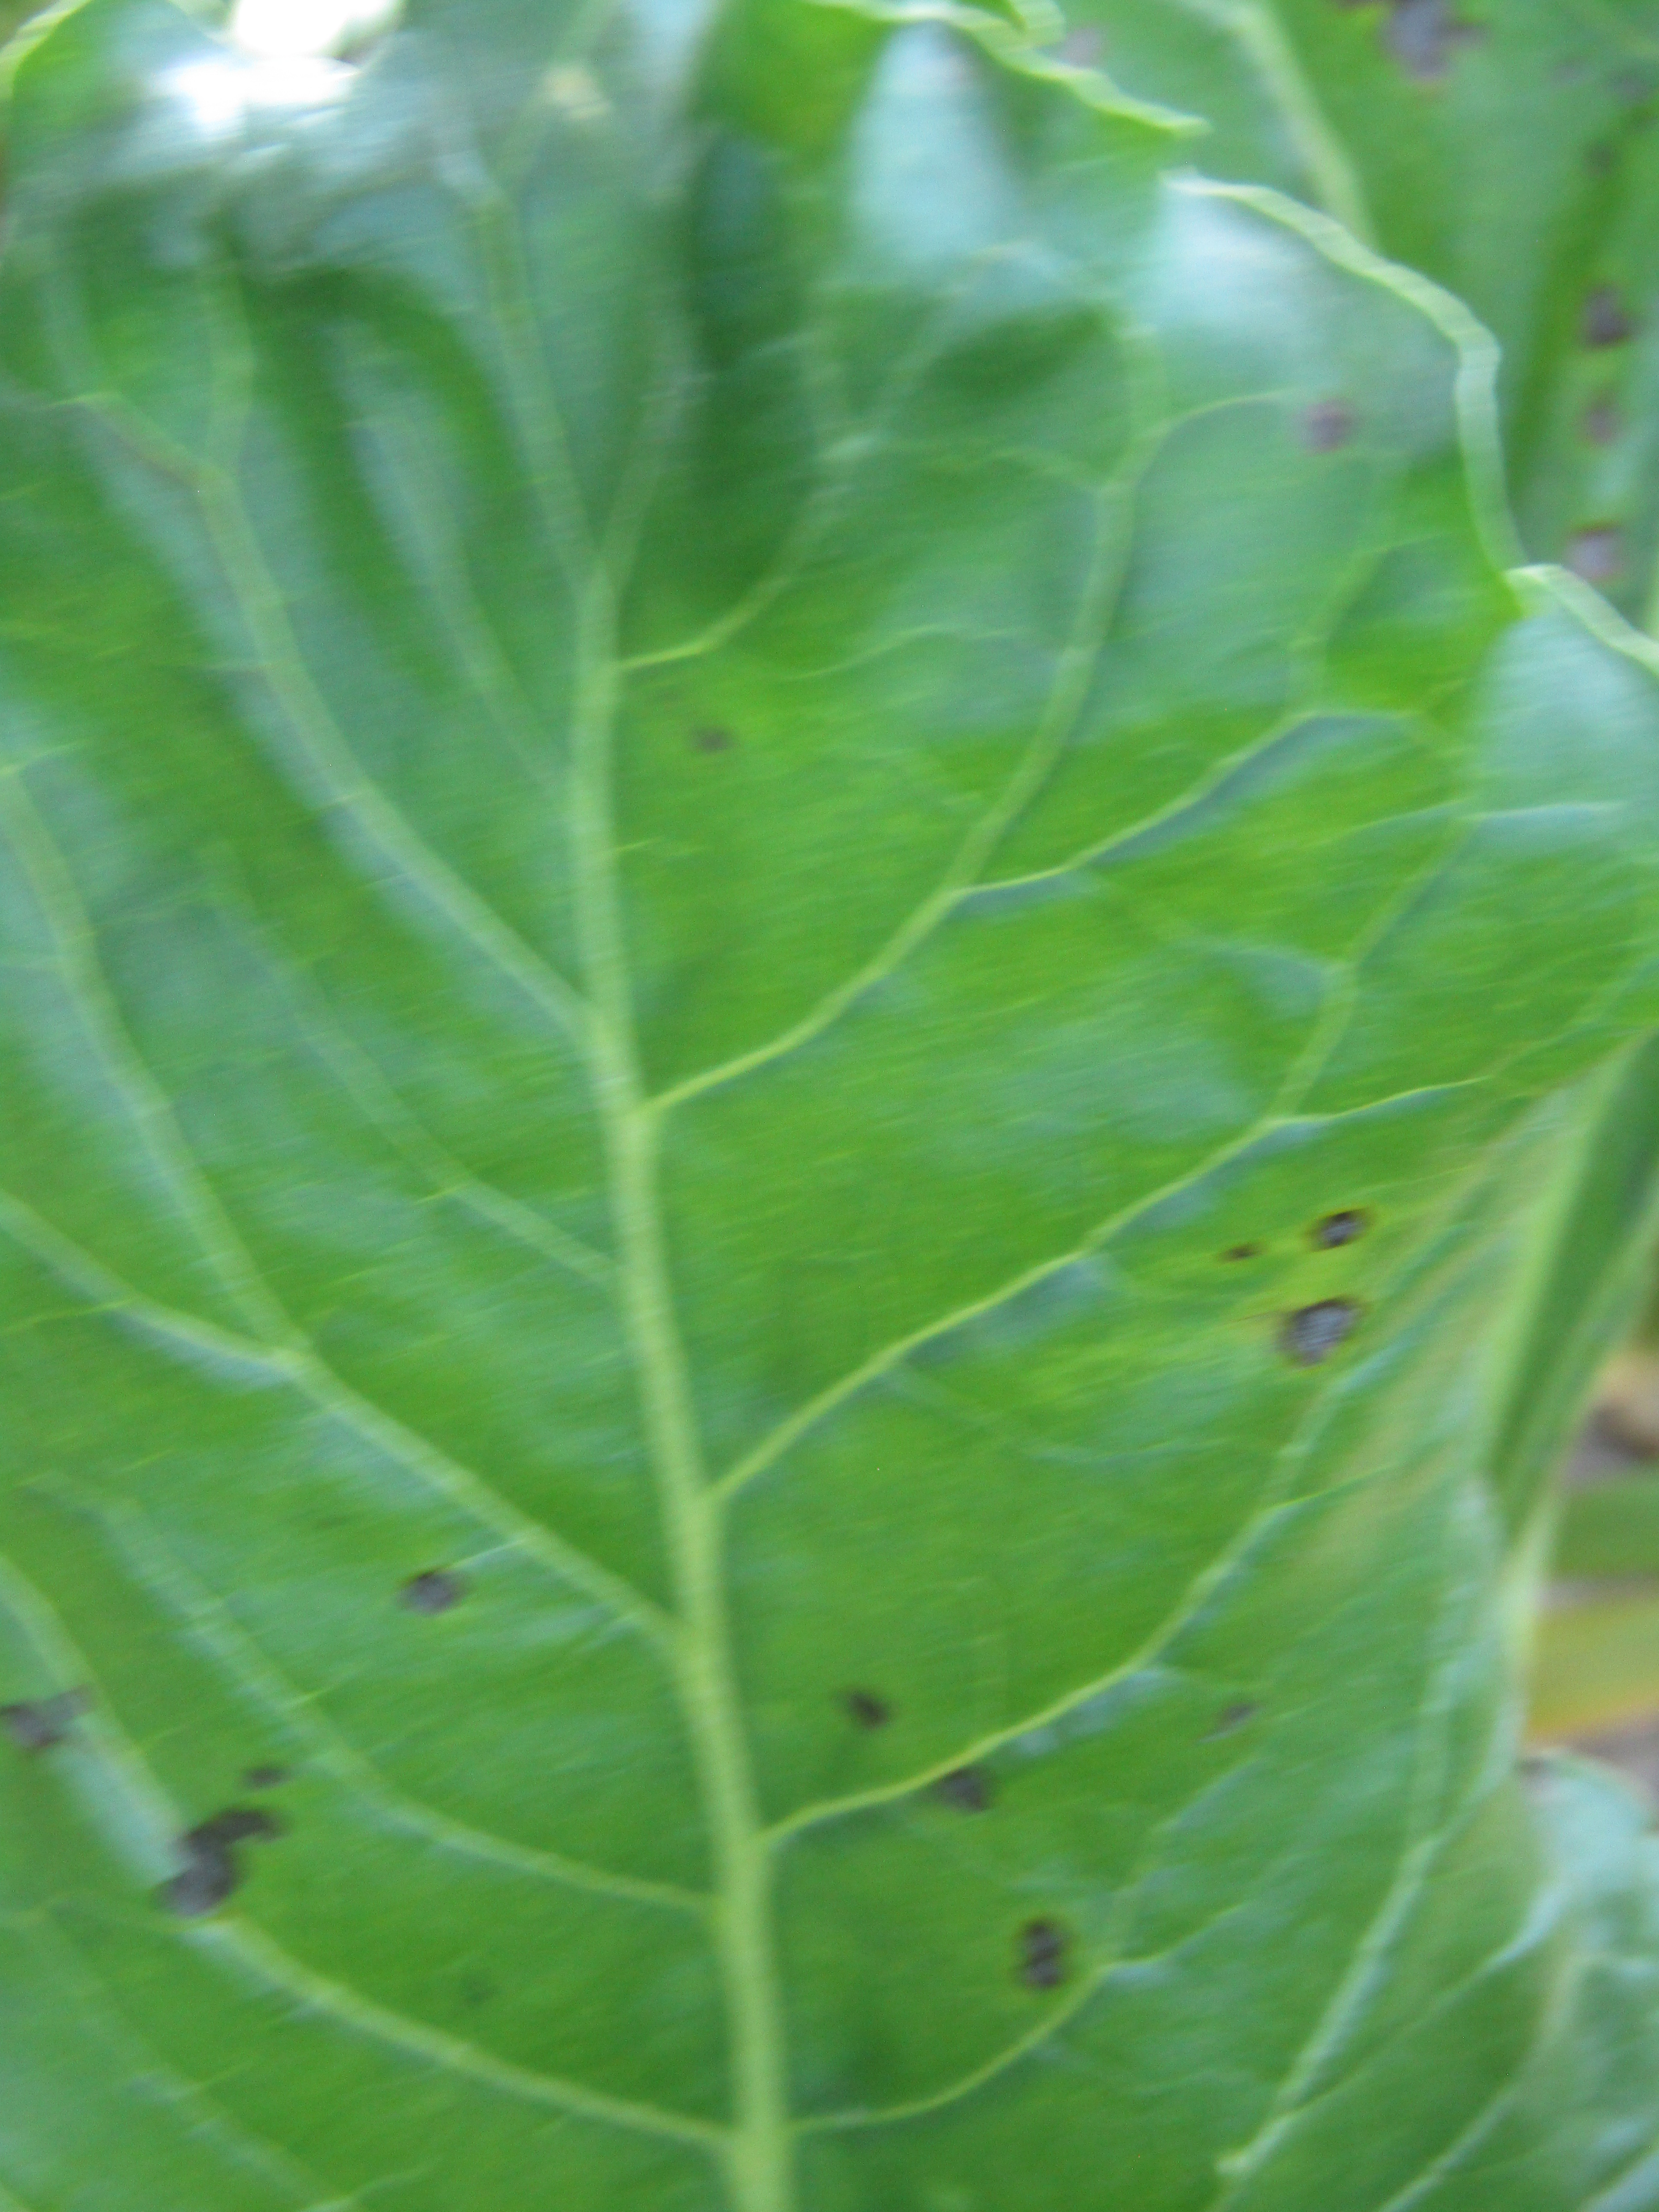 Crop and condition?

beet, cercospora
